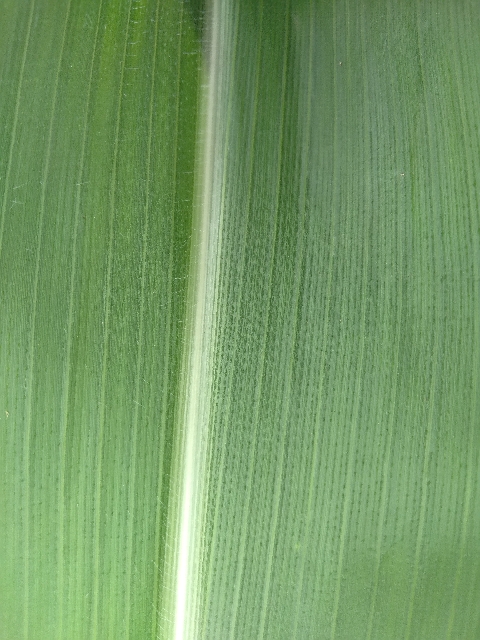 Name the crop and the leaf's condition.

maize, healthy
